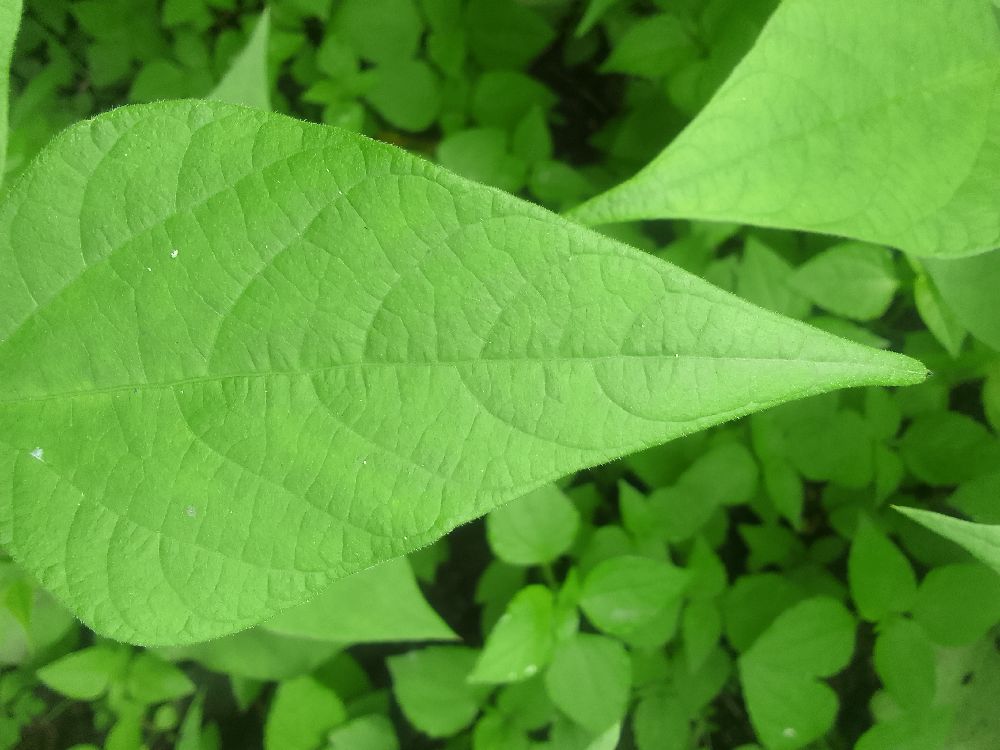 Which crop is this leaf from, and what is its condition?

common bean, healthy
